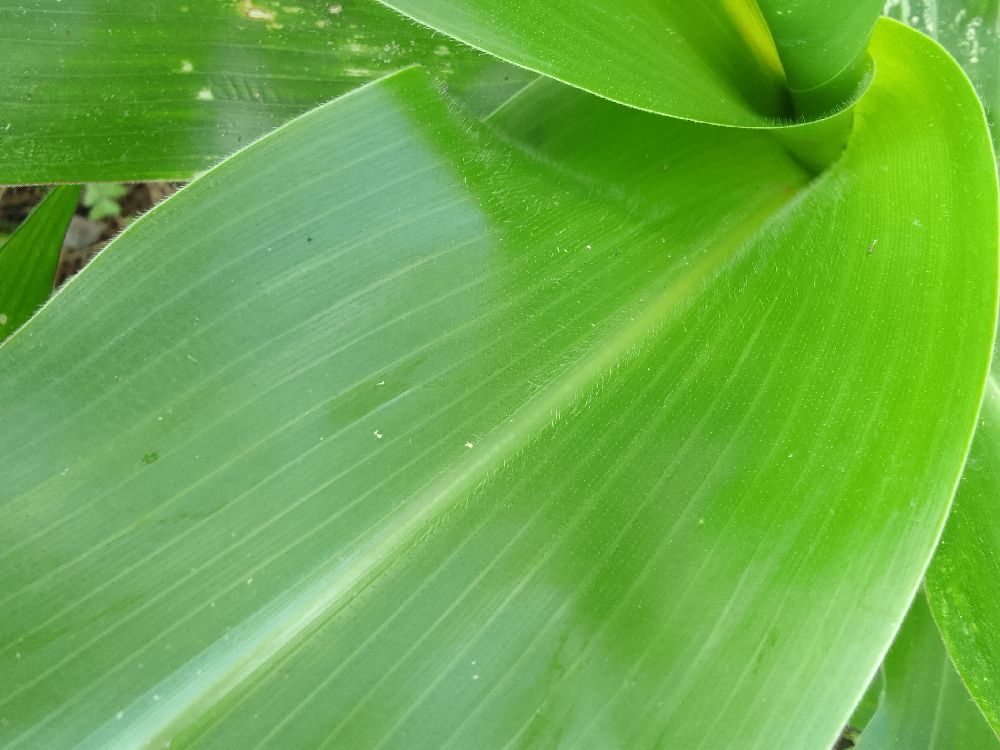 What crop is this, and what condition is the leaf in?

maize, healthy
